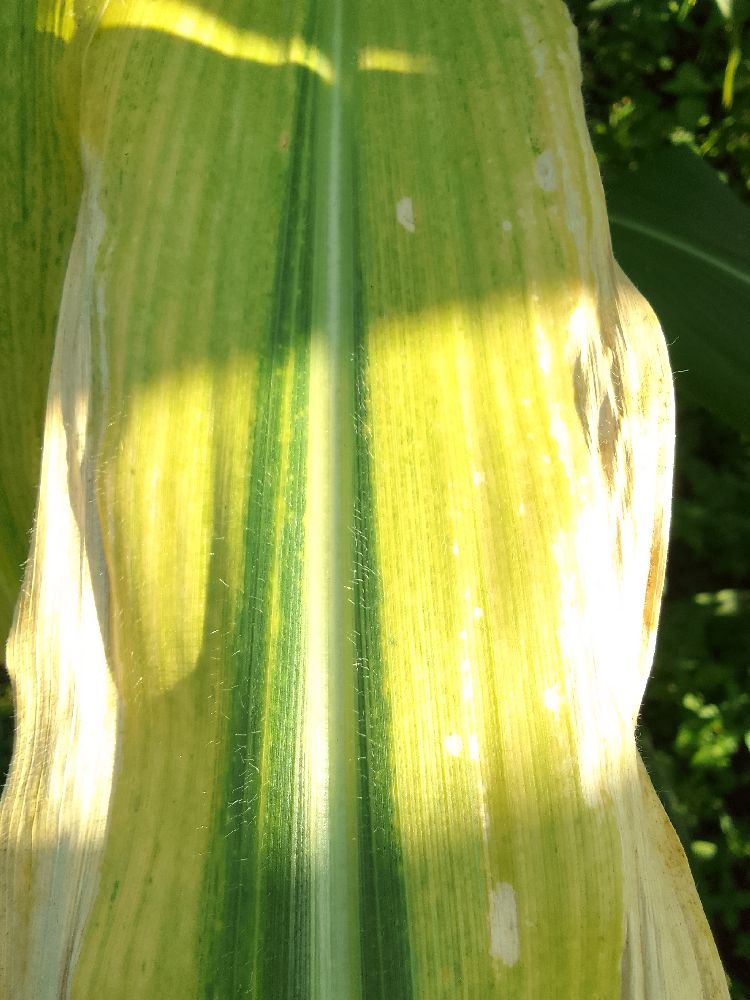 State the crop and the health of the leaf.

maize, maize lethal necrosis
